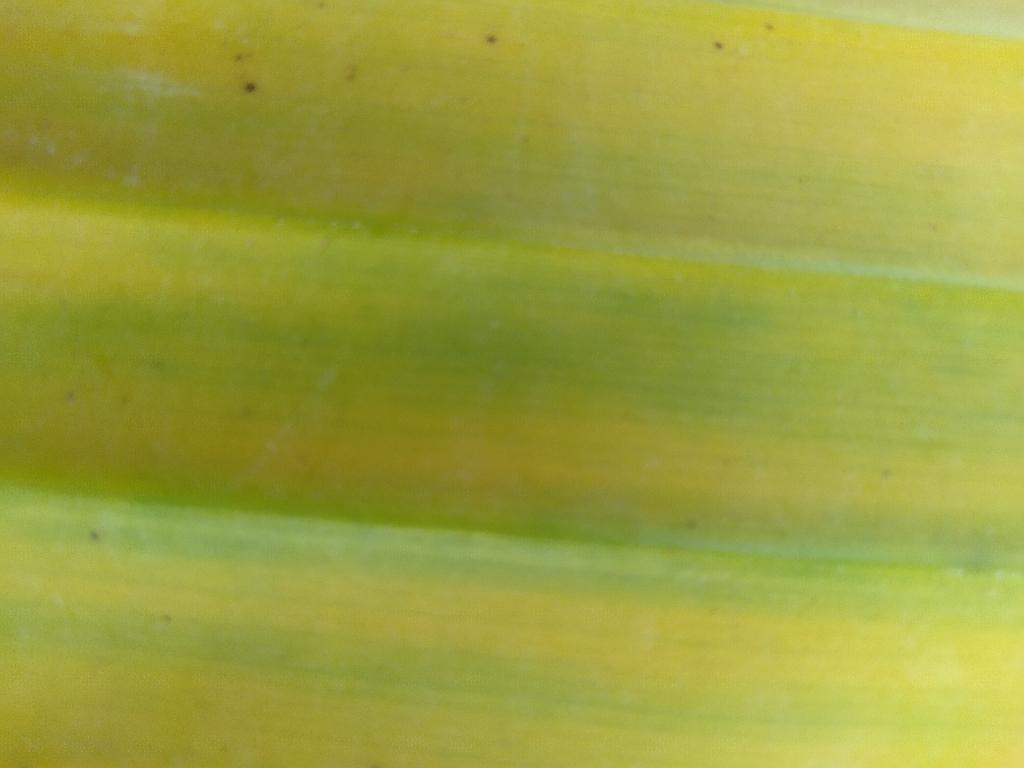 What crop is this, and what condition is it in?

banana, fusarium wilt race 1
